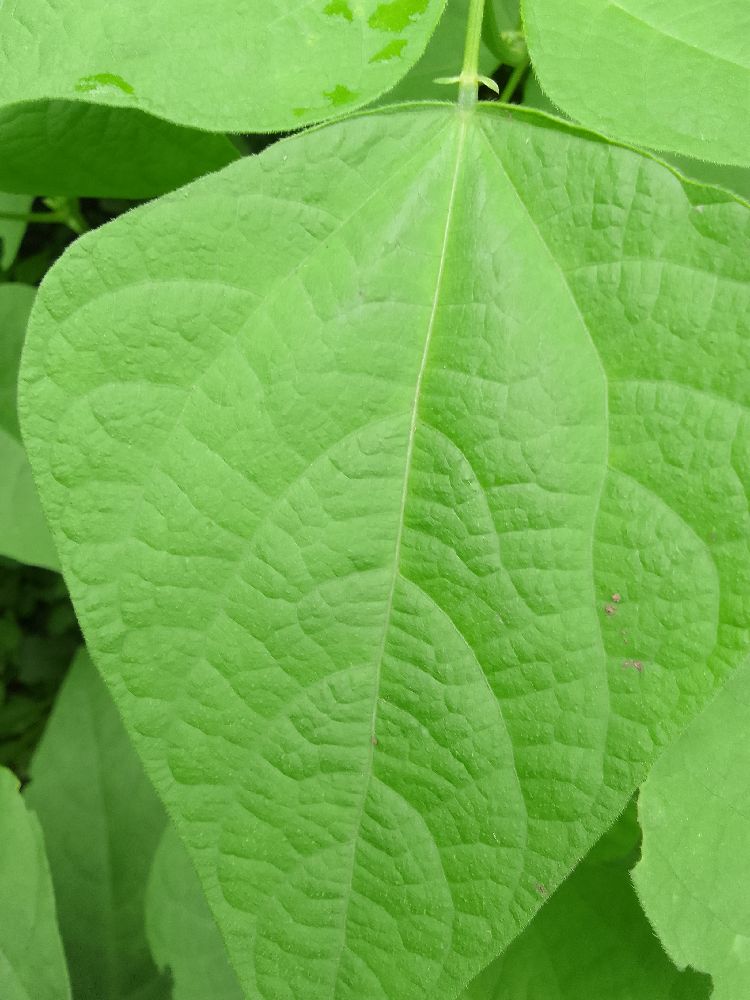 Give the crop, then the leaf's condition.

common bean, healthy
